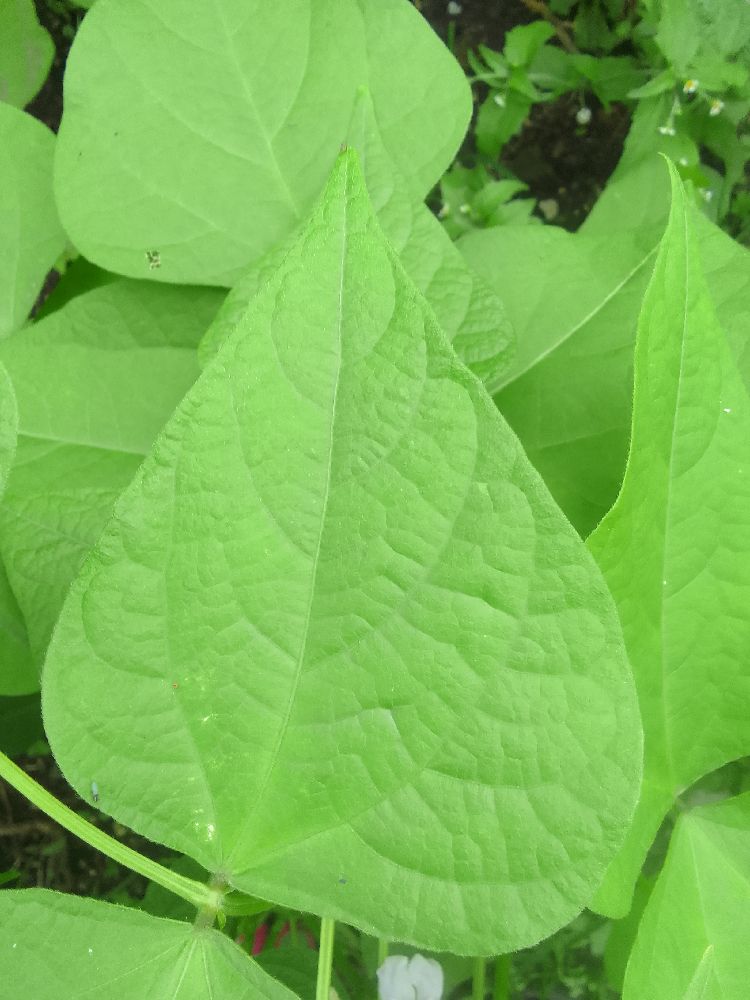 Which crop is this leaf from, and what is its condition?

common bean, healthy
